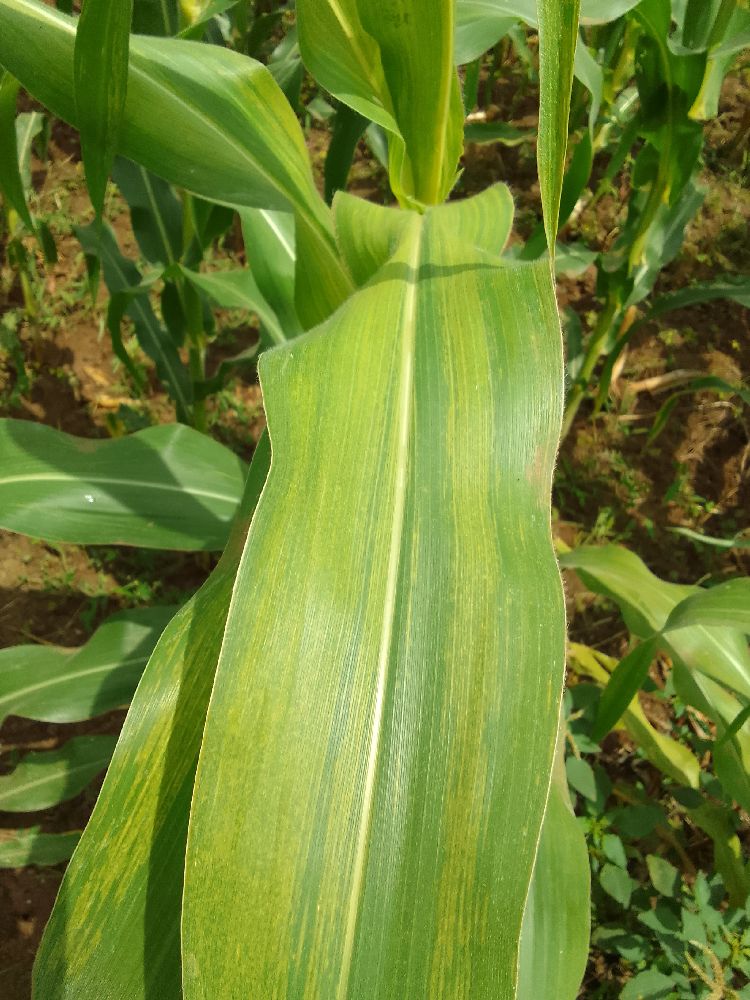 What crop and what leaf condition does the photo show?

maize, maize lethal necrosis
